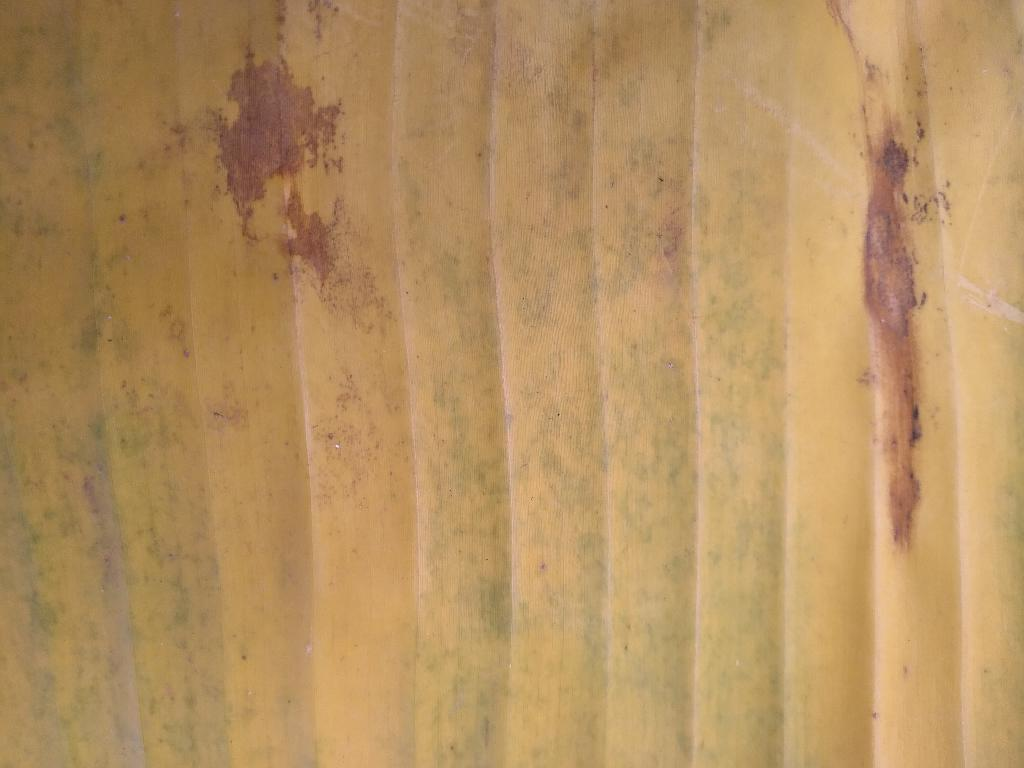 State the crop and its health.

banana, fusarium wilt race 1
